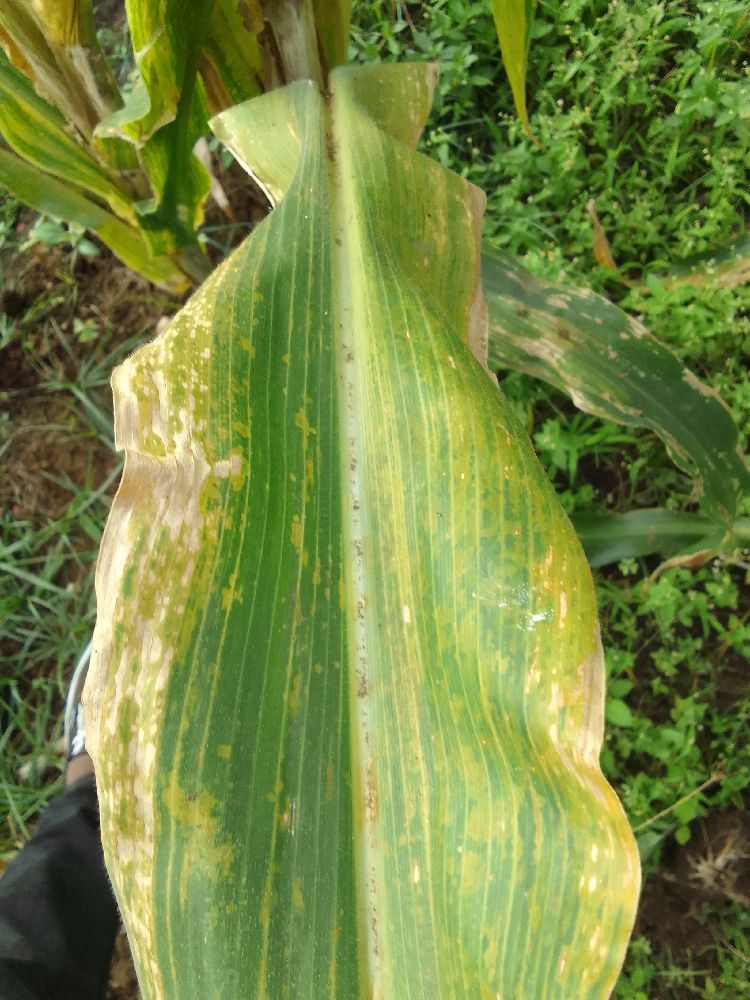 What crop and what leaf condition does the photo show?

maize, maize lethal necrosis
